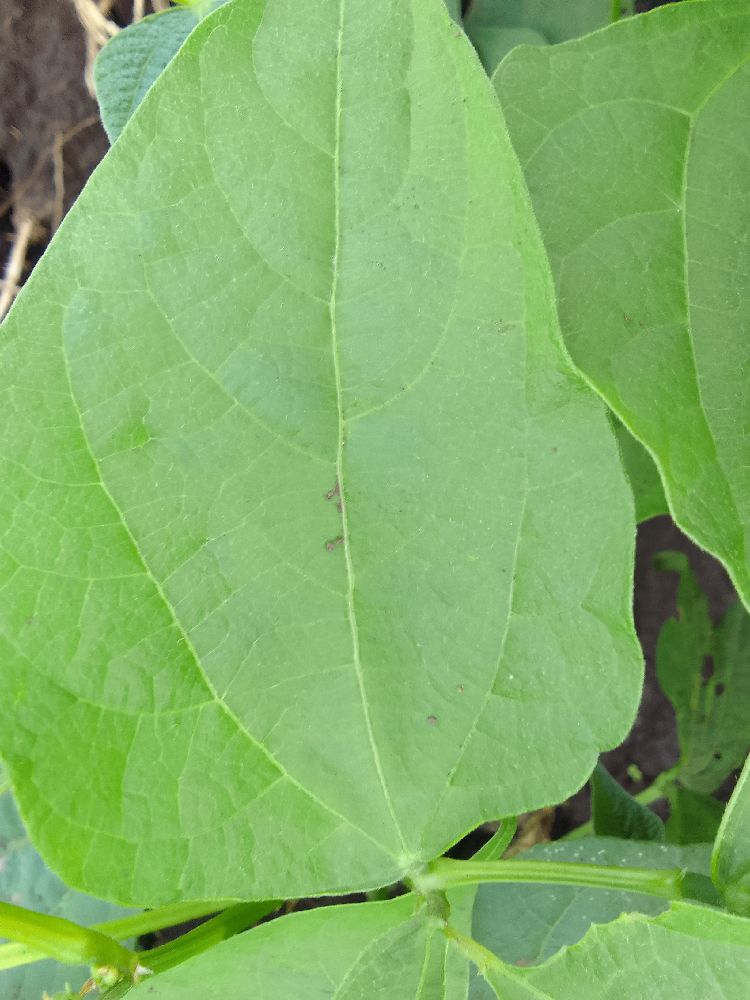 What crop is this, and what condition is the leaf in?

common bean, healthy
